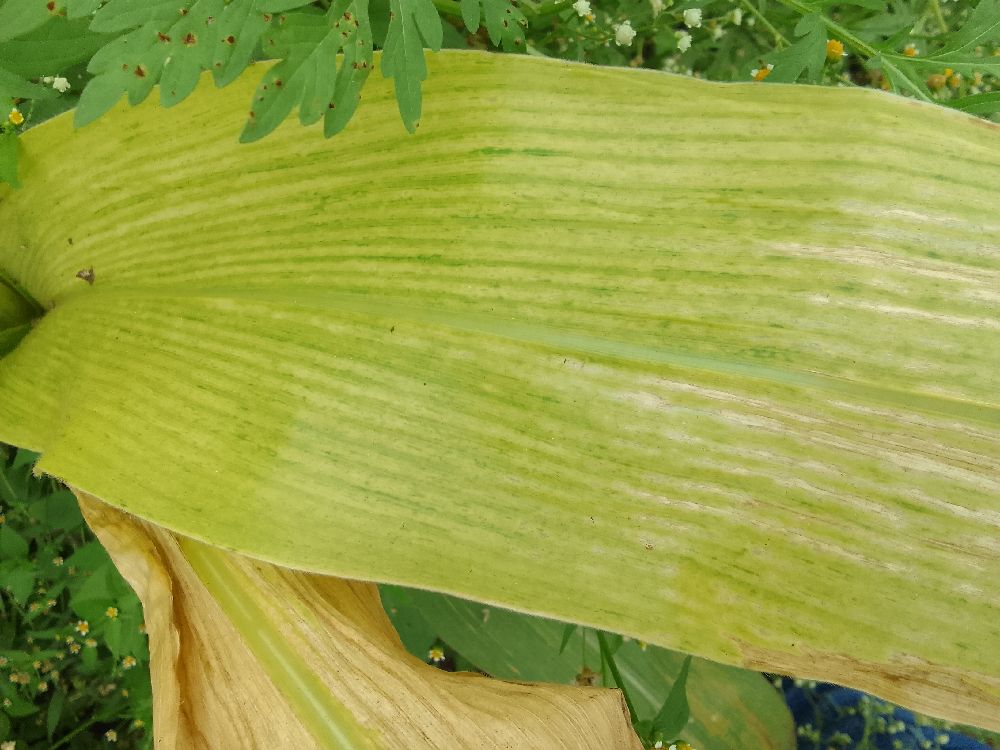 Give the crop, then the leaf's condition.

maize, maize lethal necrosis
